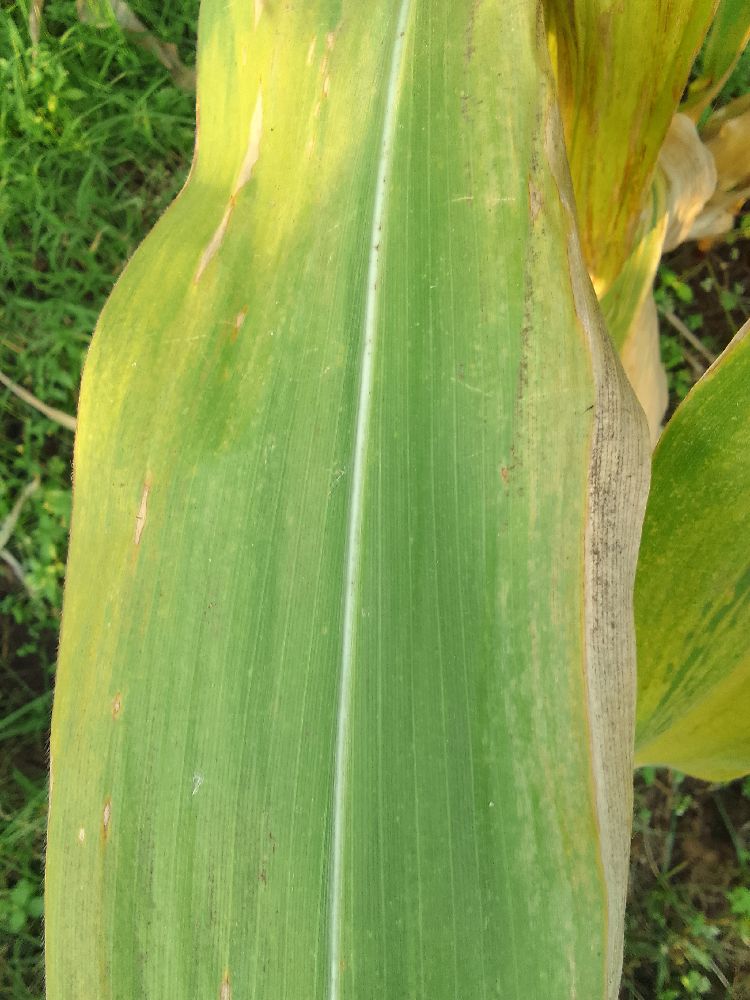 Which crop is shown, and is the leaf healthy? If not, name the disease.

maize, maize lethal necrosis
